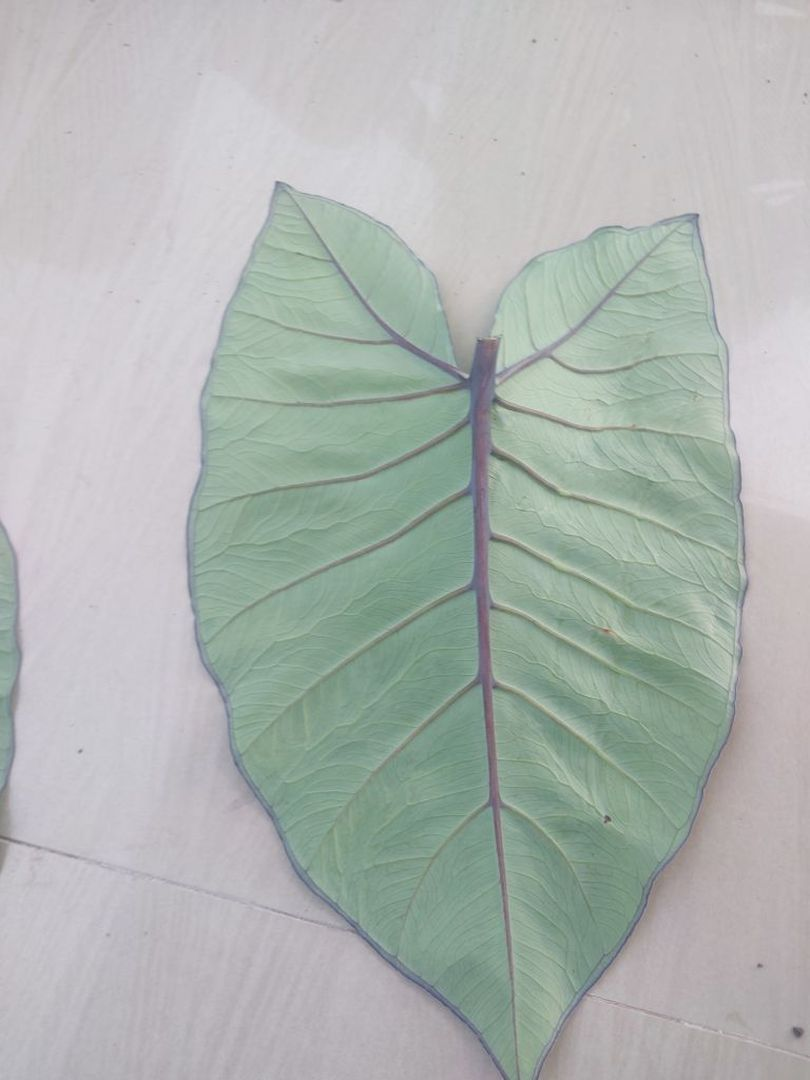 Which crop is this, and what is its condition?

taro, healthy
